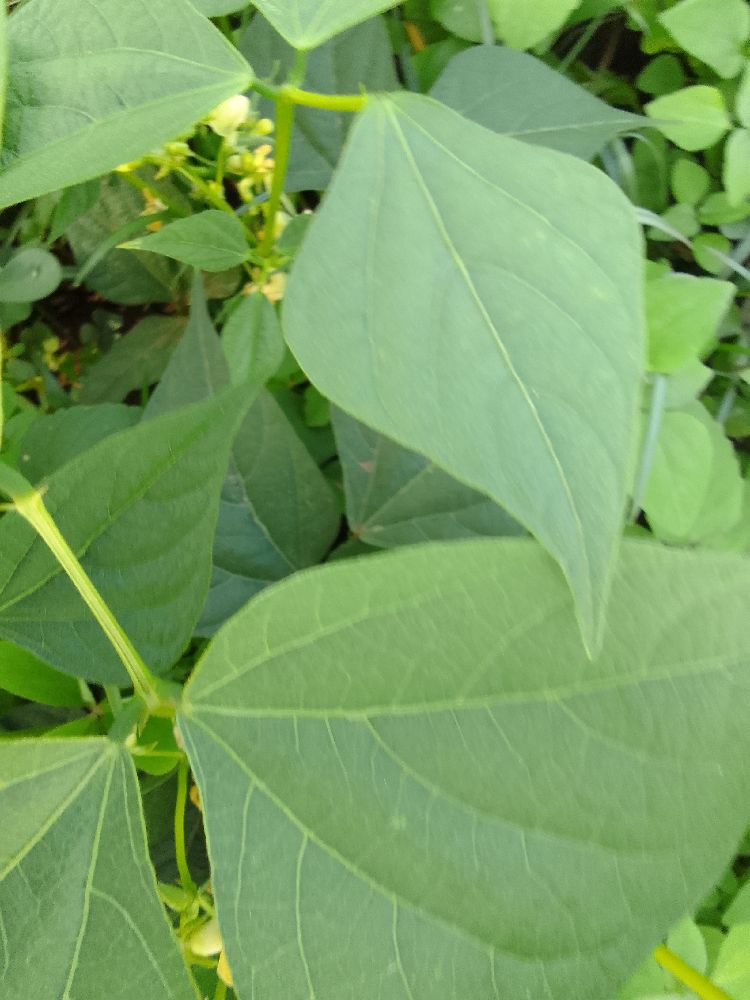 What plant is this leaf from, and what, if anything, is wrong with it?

common bean, healthy
